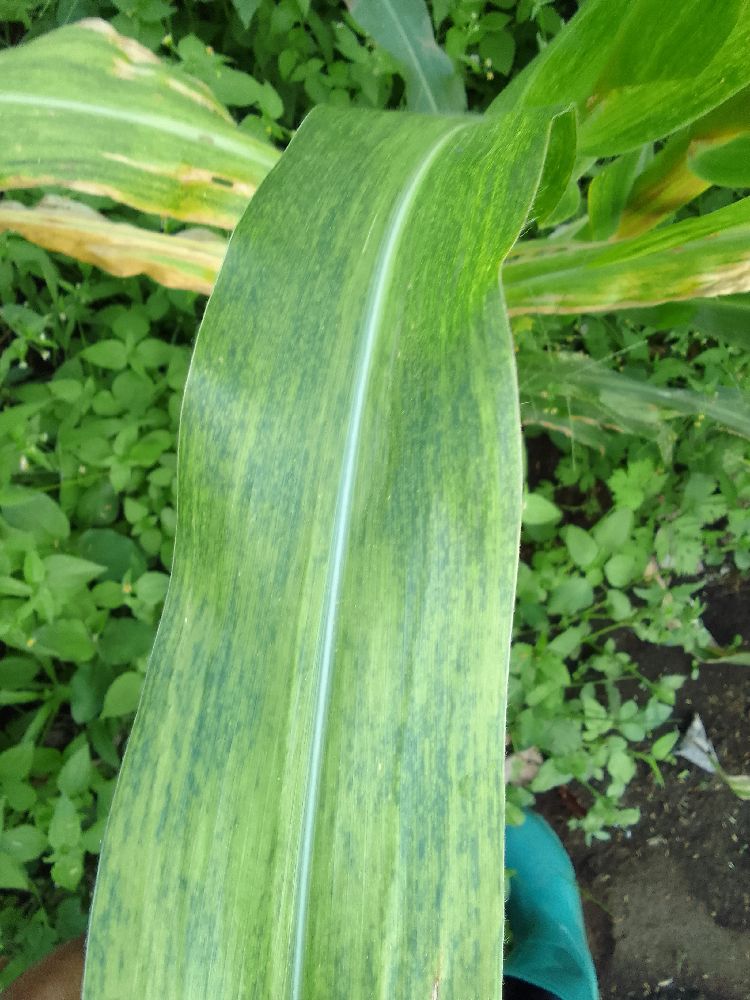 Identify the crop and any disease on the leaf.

maize, maize lethal necrosis
